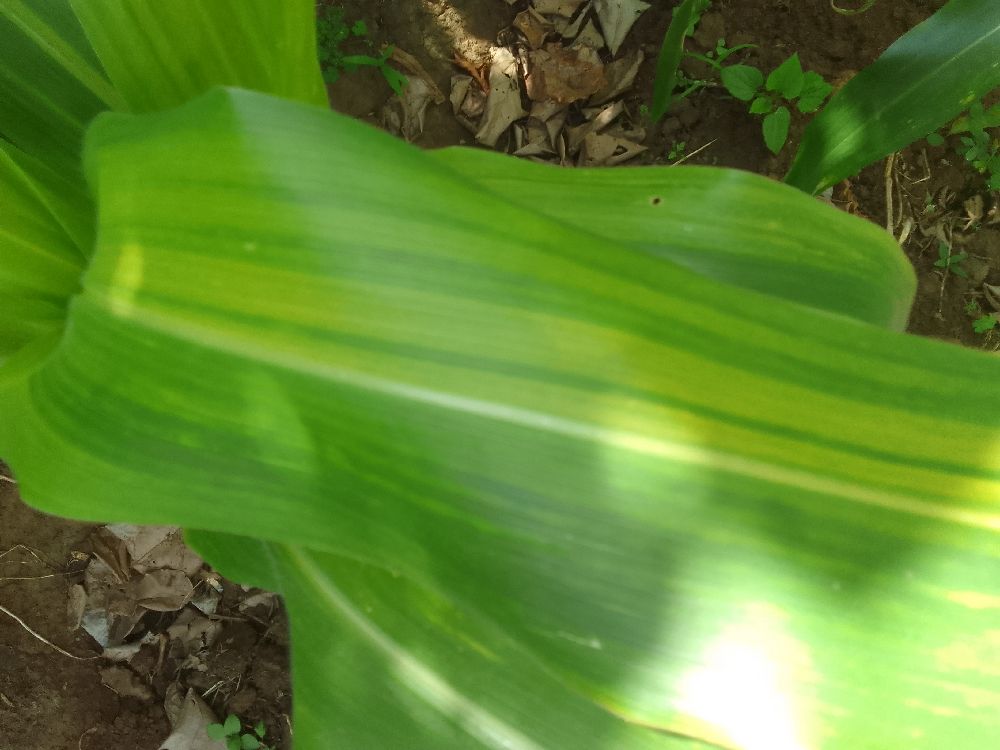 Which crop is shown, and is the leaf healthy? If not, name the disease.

maize, maize lethal necrosis
